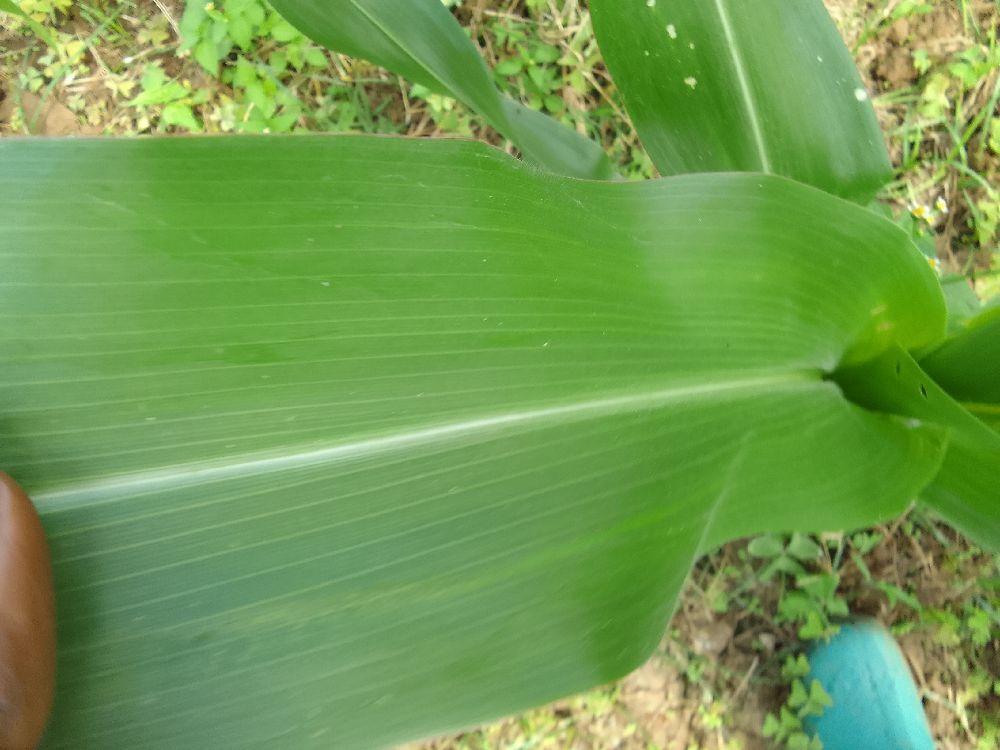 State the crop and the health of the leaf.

maize, healthy
